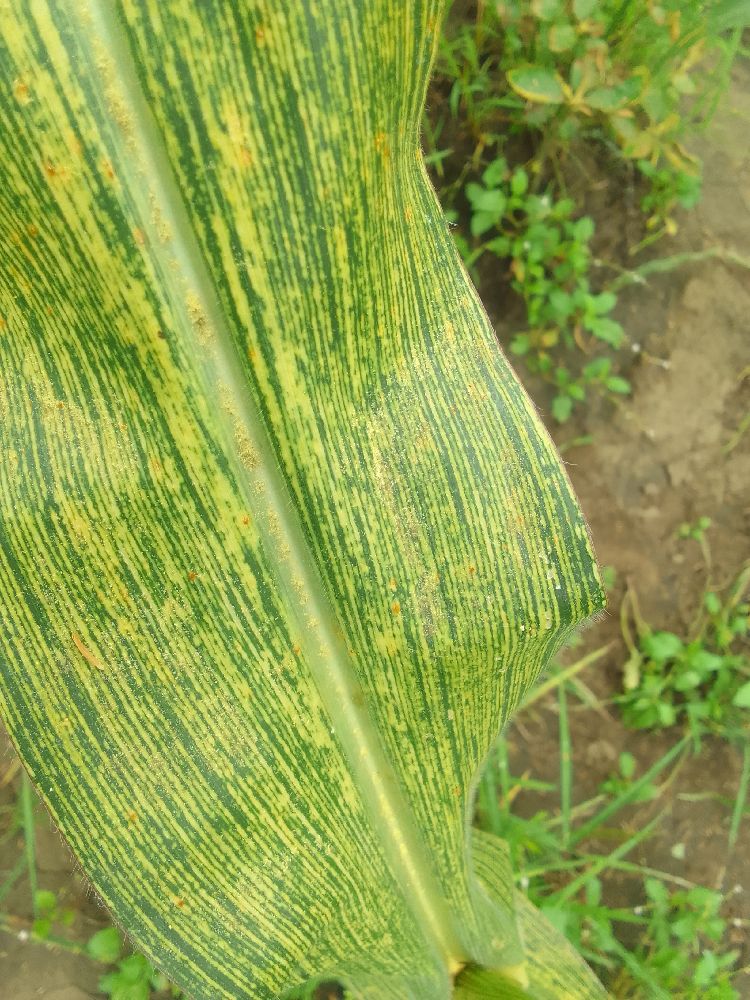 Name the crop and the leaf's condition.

maize, maize streak virus
